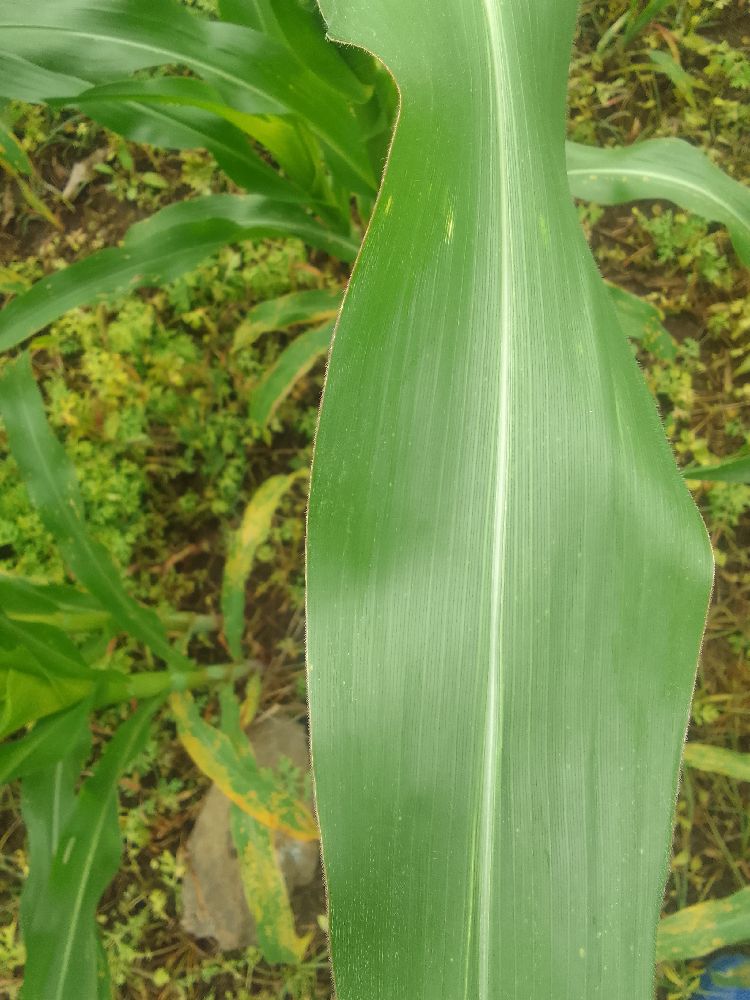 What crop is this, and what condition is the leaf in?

maize, healthy
